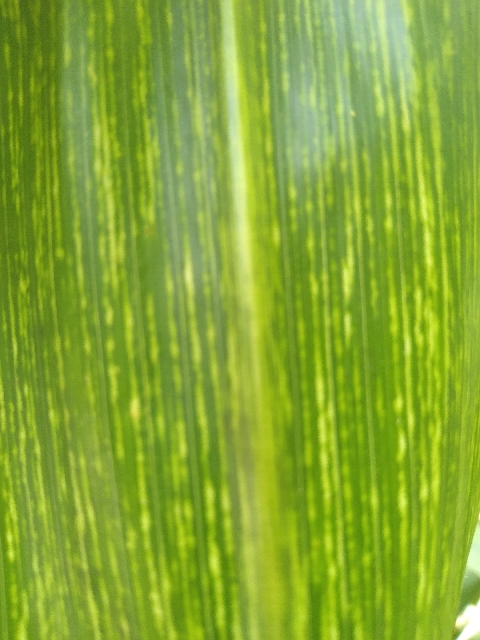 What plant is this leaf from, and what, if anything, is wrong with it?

maize, maize streak virus
